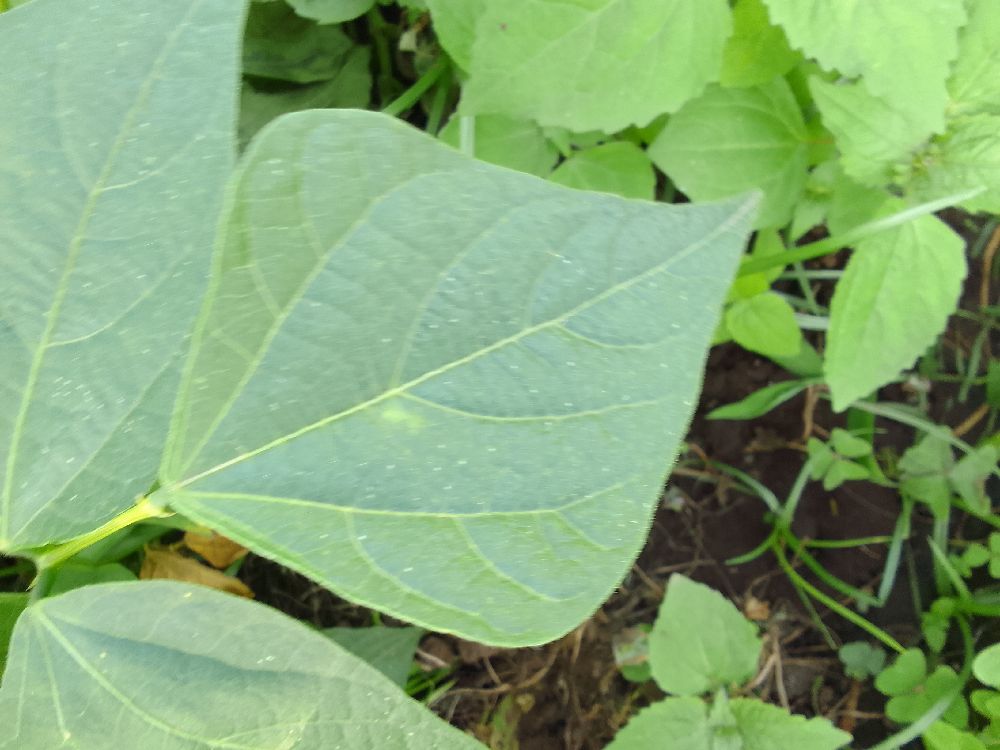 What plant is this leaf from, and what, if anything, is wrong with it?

common bean, healthy
